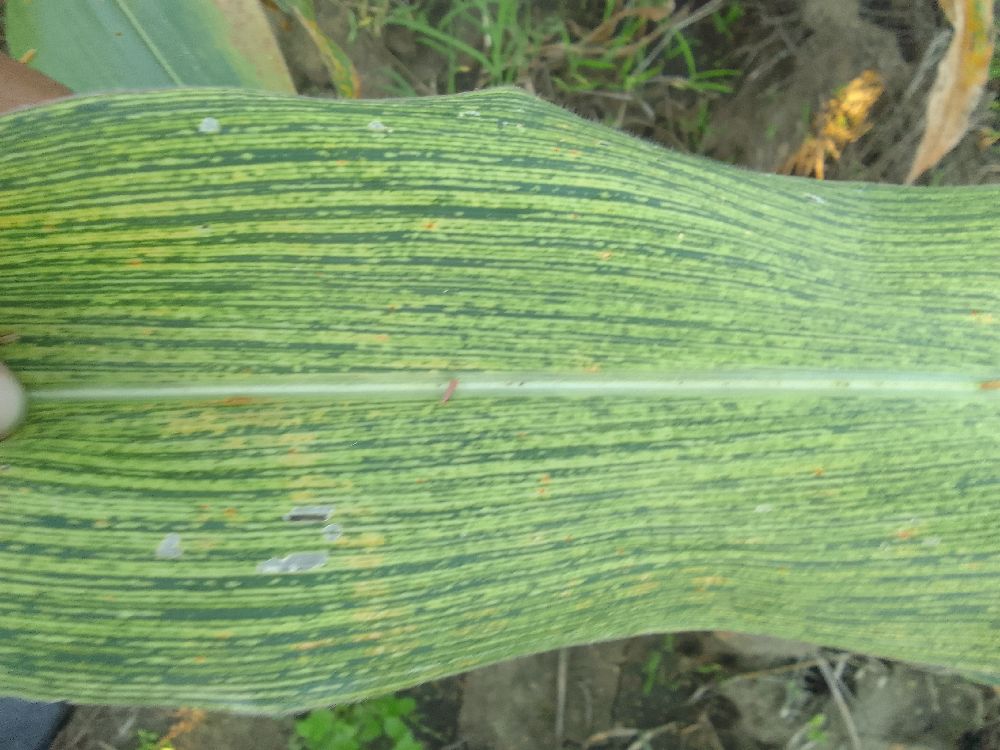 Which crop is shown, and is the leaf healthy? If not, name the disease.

maize, maize streak virus
